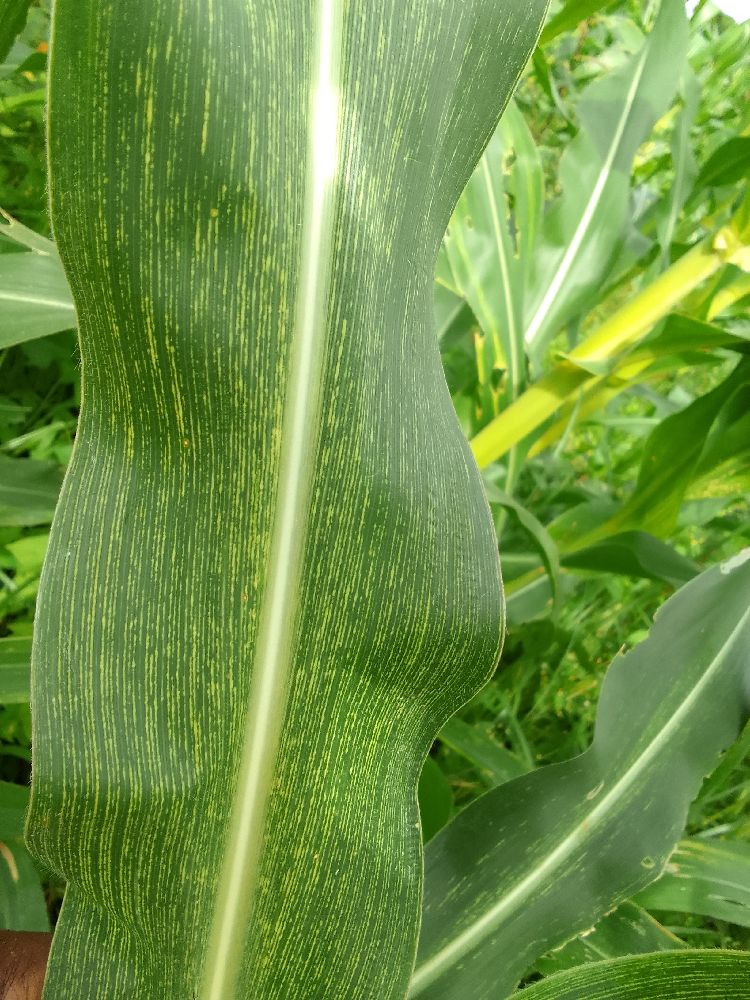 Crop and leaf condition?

maize, maize streak virus
